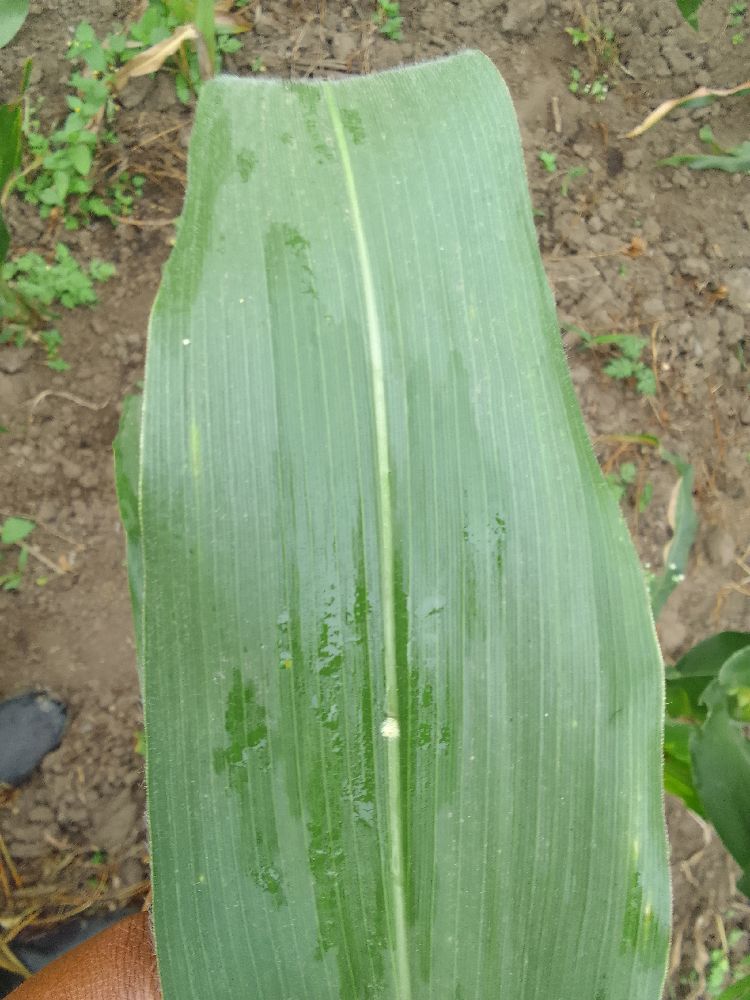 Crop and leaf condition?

maize, healthy
